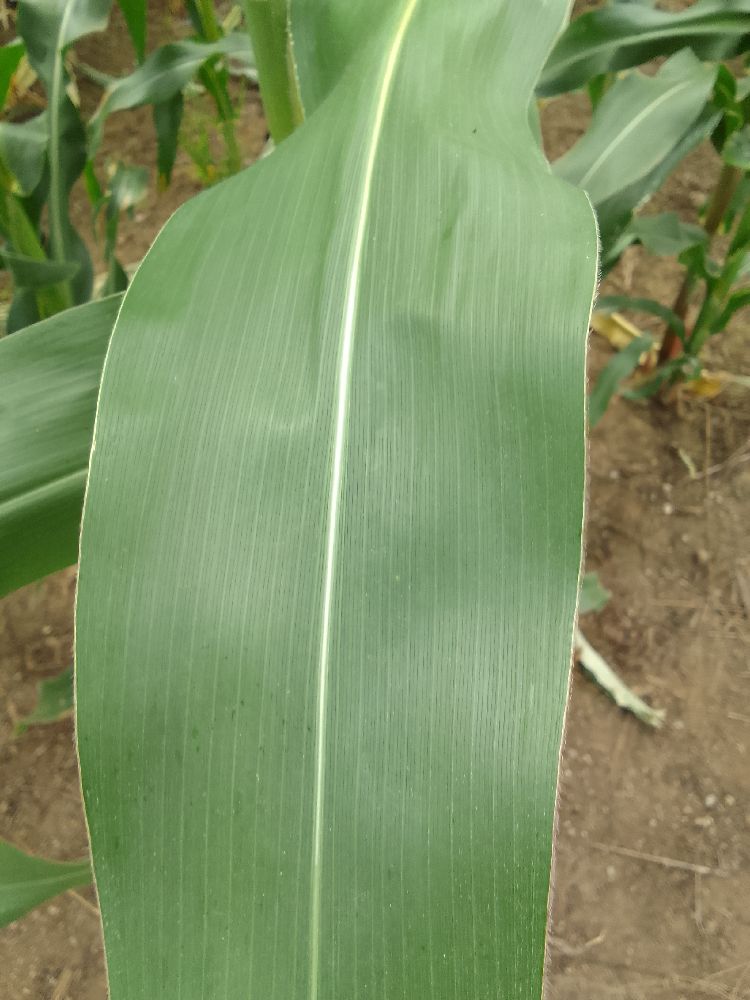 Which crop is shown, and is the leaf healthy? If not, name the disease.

maize, healthy
